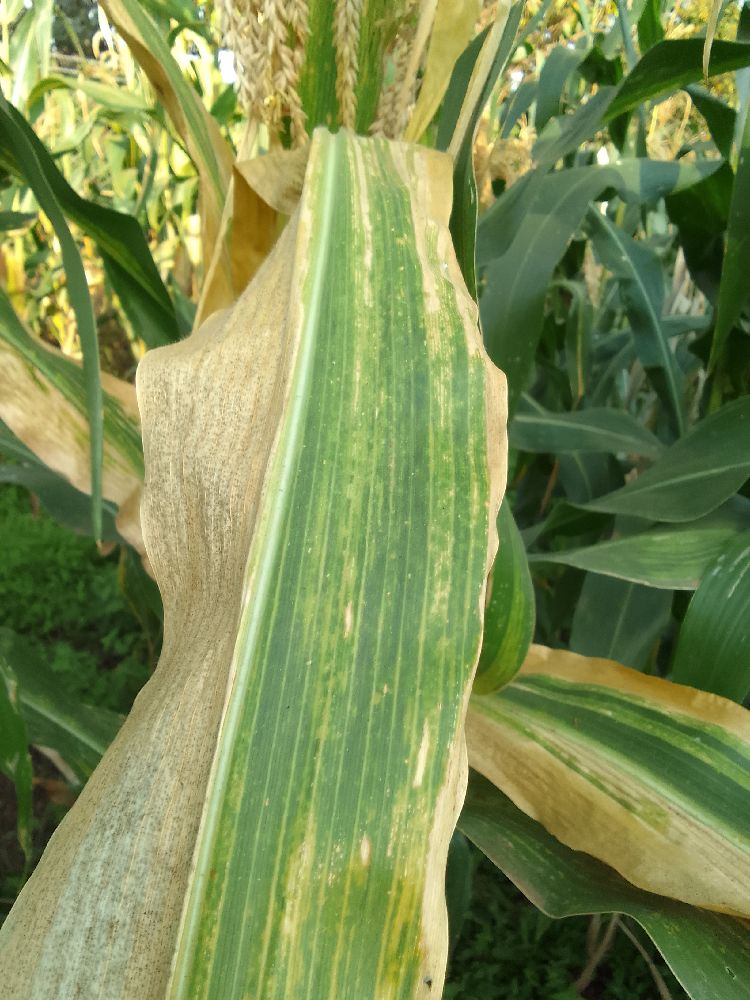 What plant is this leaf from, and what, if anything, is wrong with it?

maize, maize lethal necrosis
